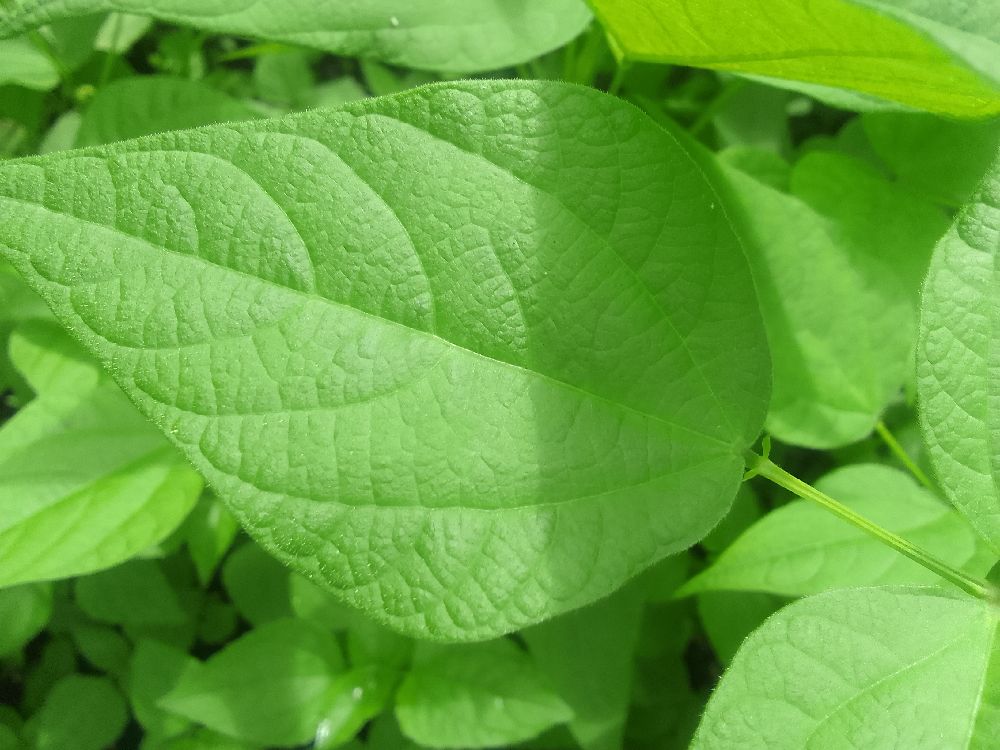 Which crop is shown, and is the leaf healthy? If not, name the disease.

common bean, healthy
